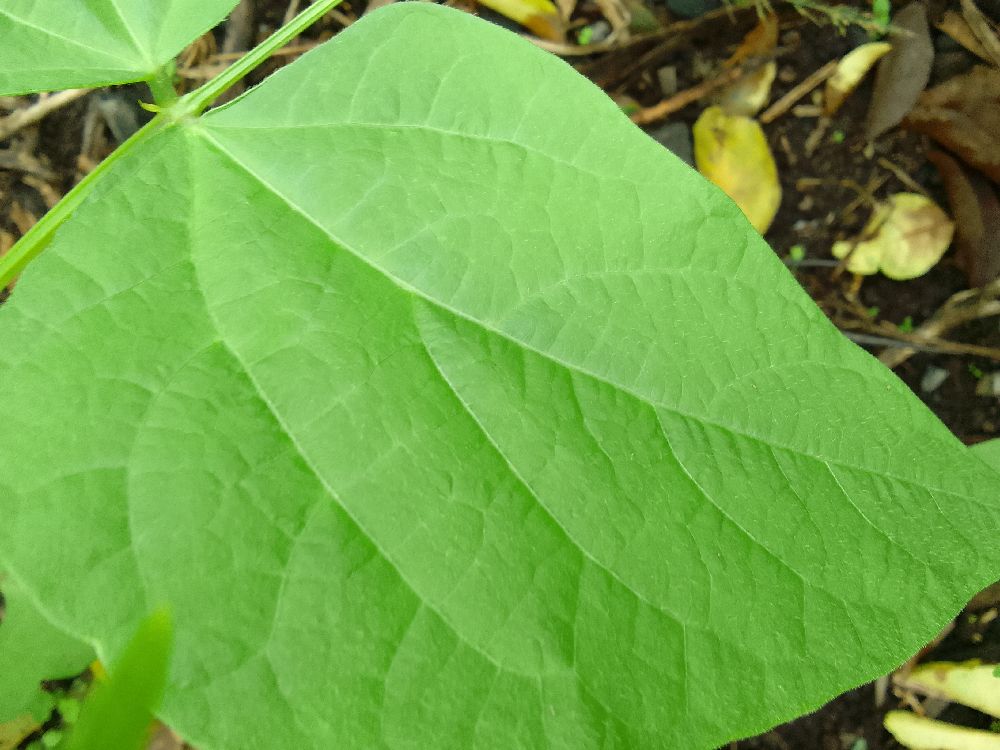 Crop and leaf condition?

common bean, healthy
